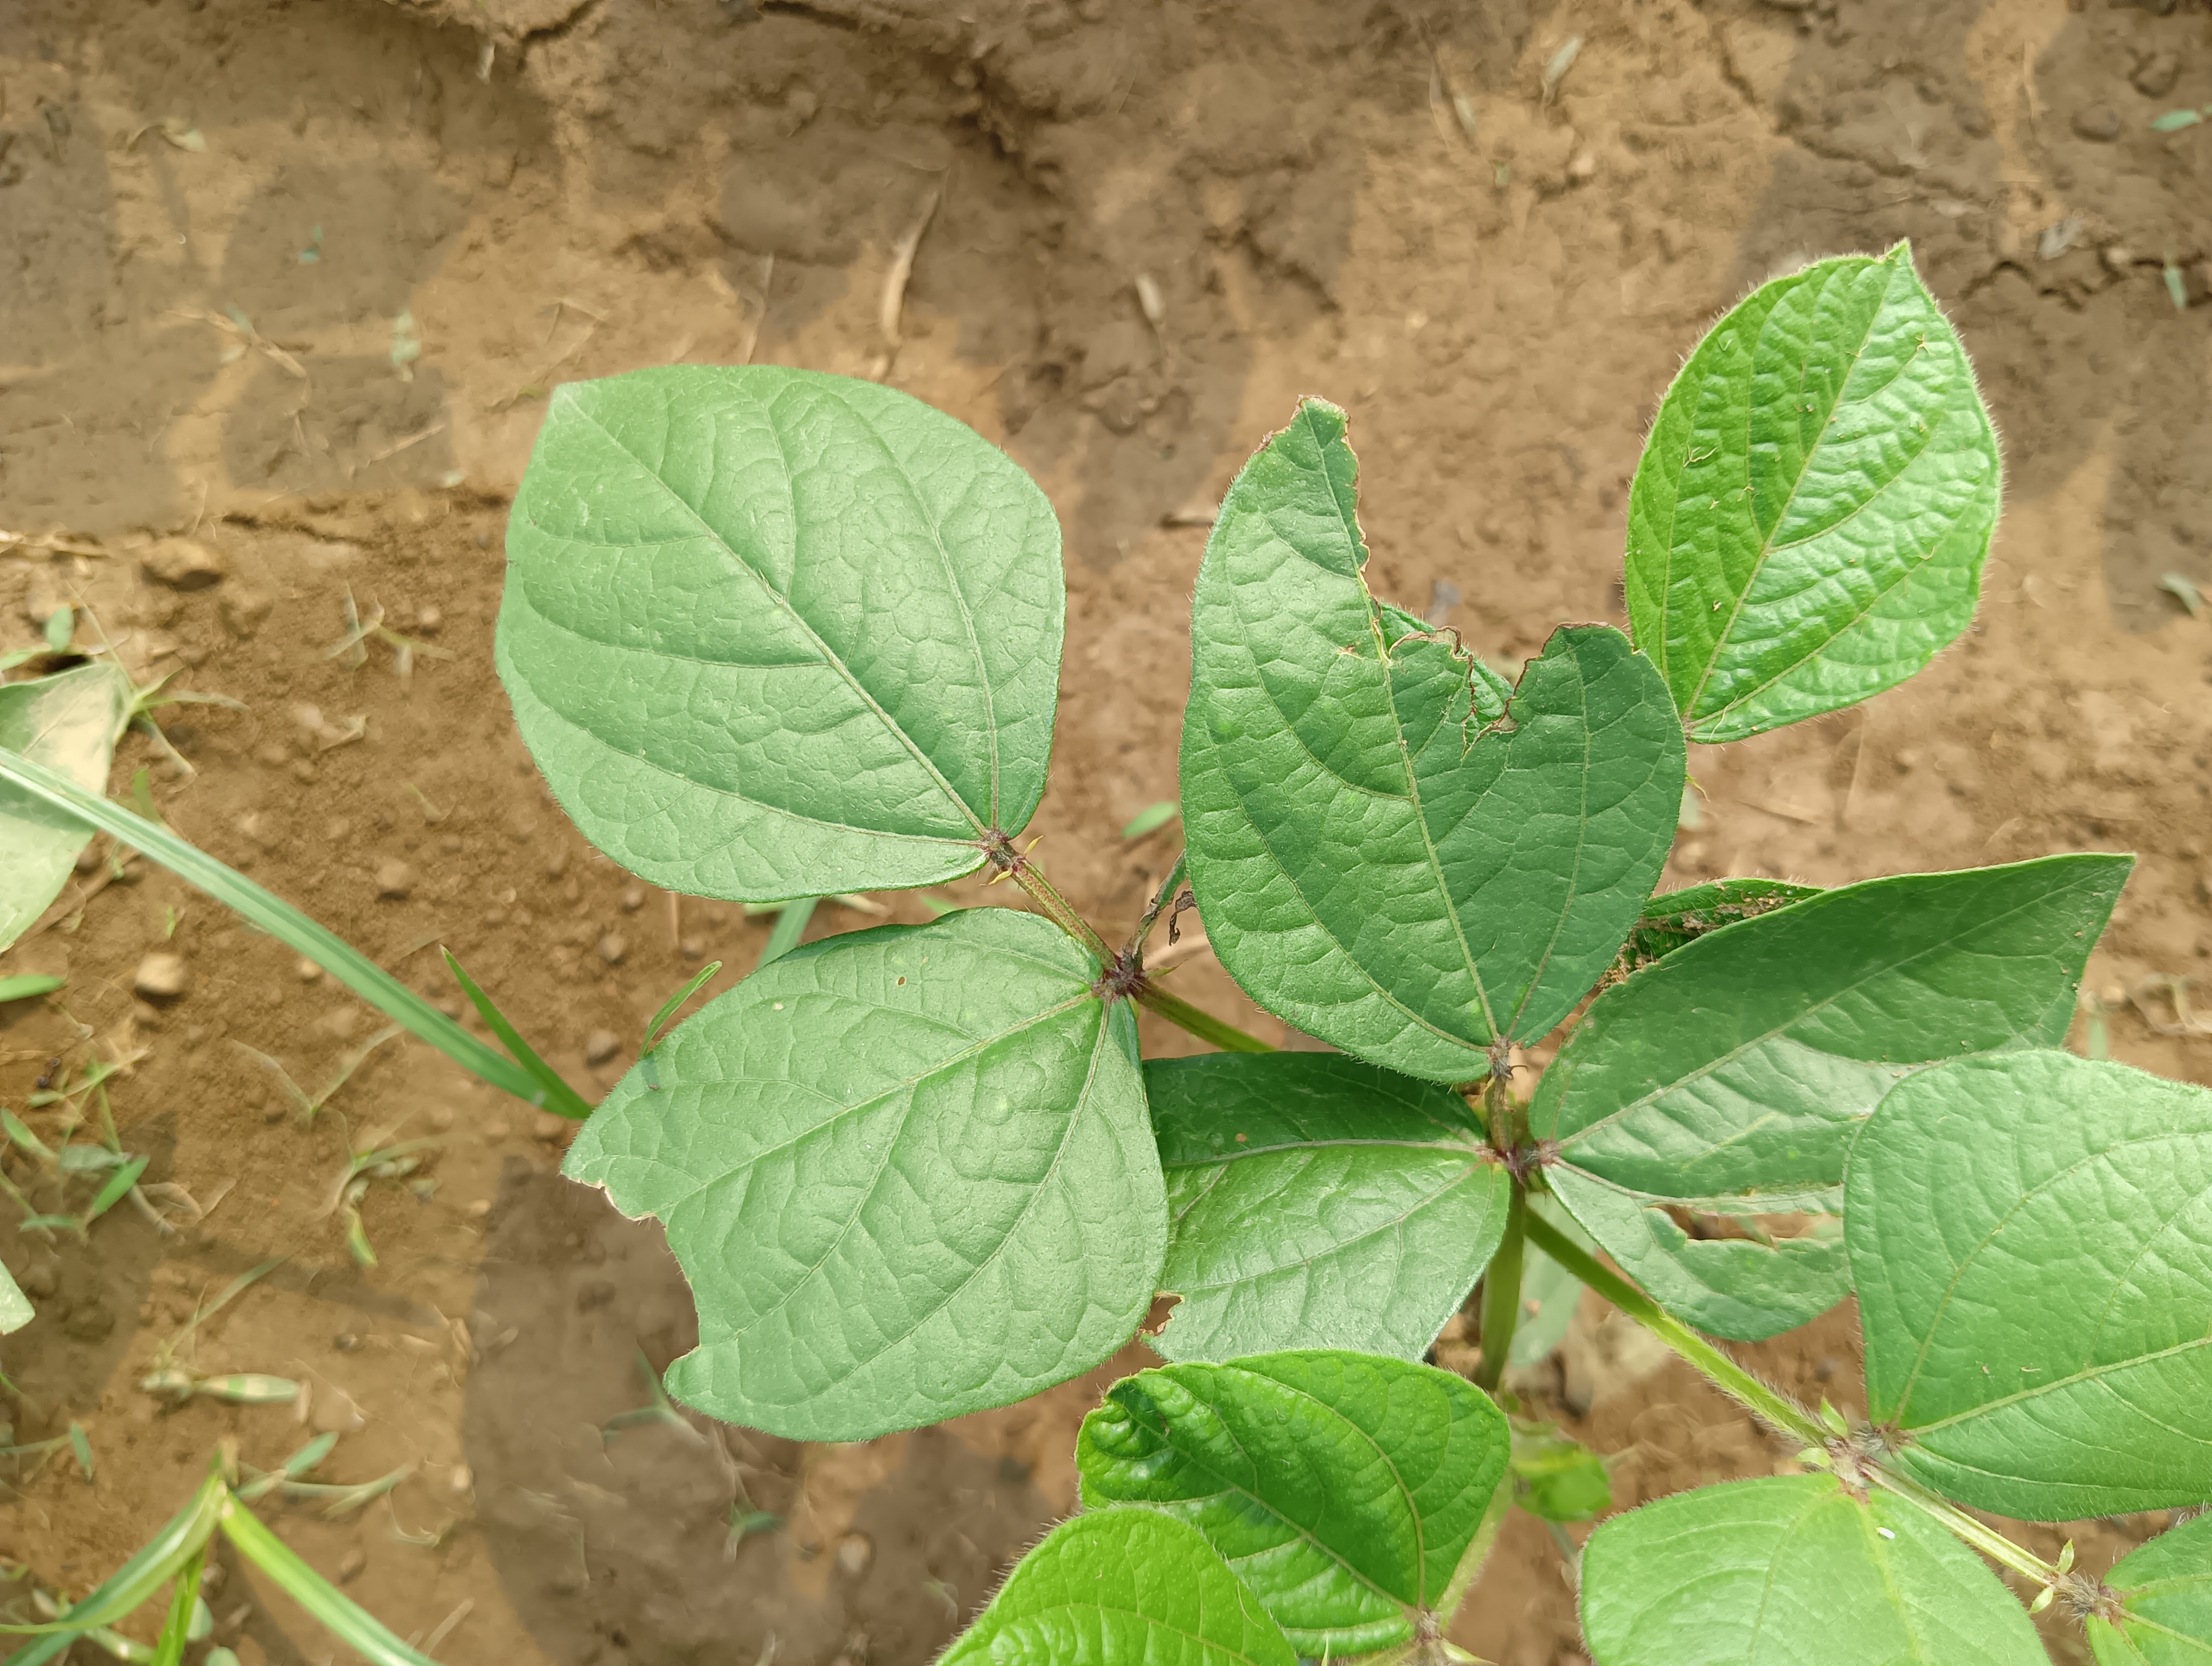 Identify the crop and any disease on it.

mungbean, healthy
